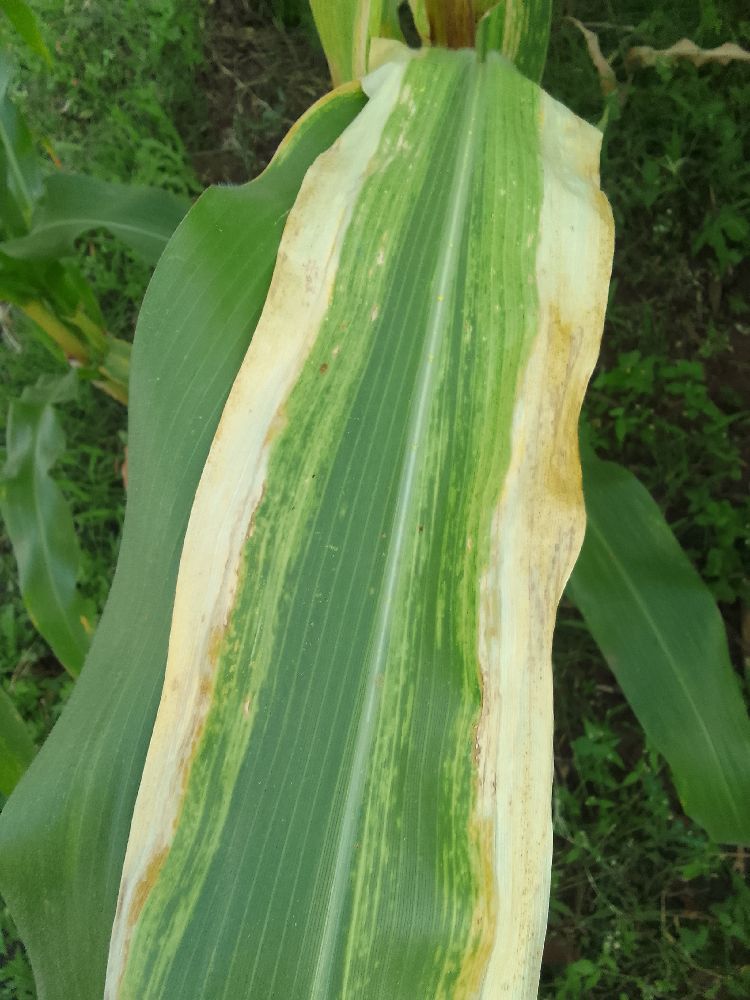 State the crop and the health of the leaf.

maize, maize lethal necrosis
